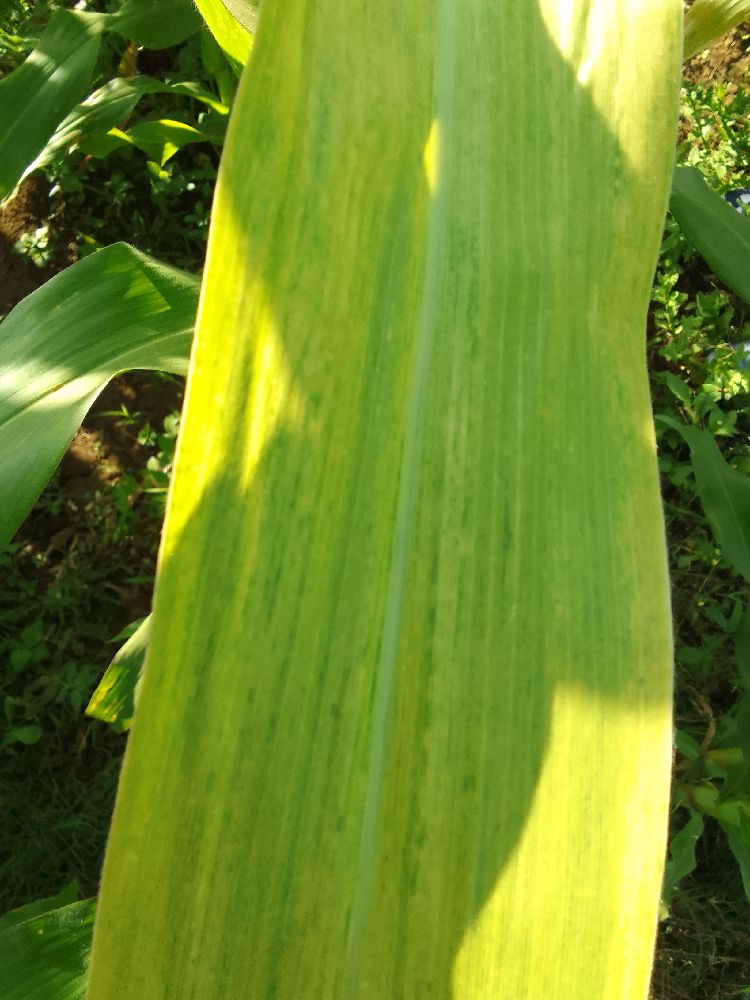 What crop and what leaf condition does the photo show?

maize, maize lethal necrosis
